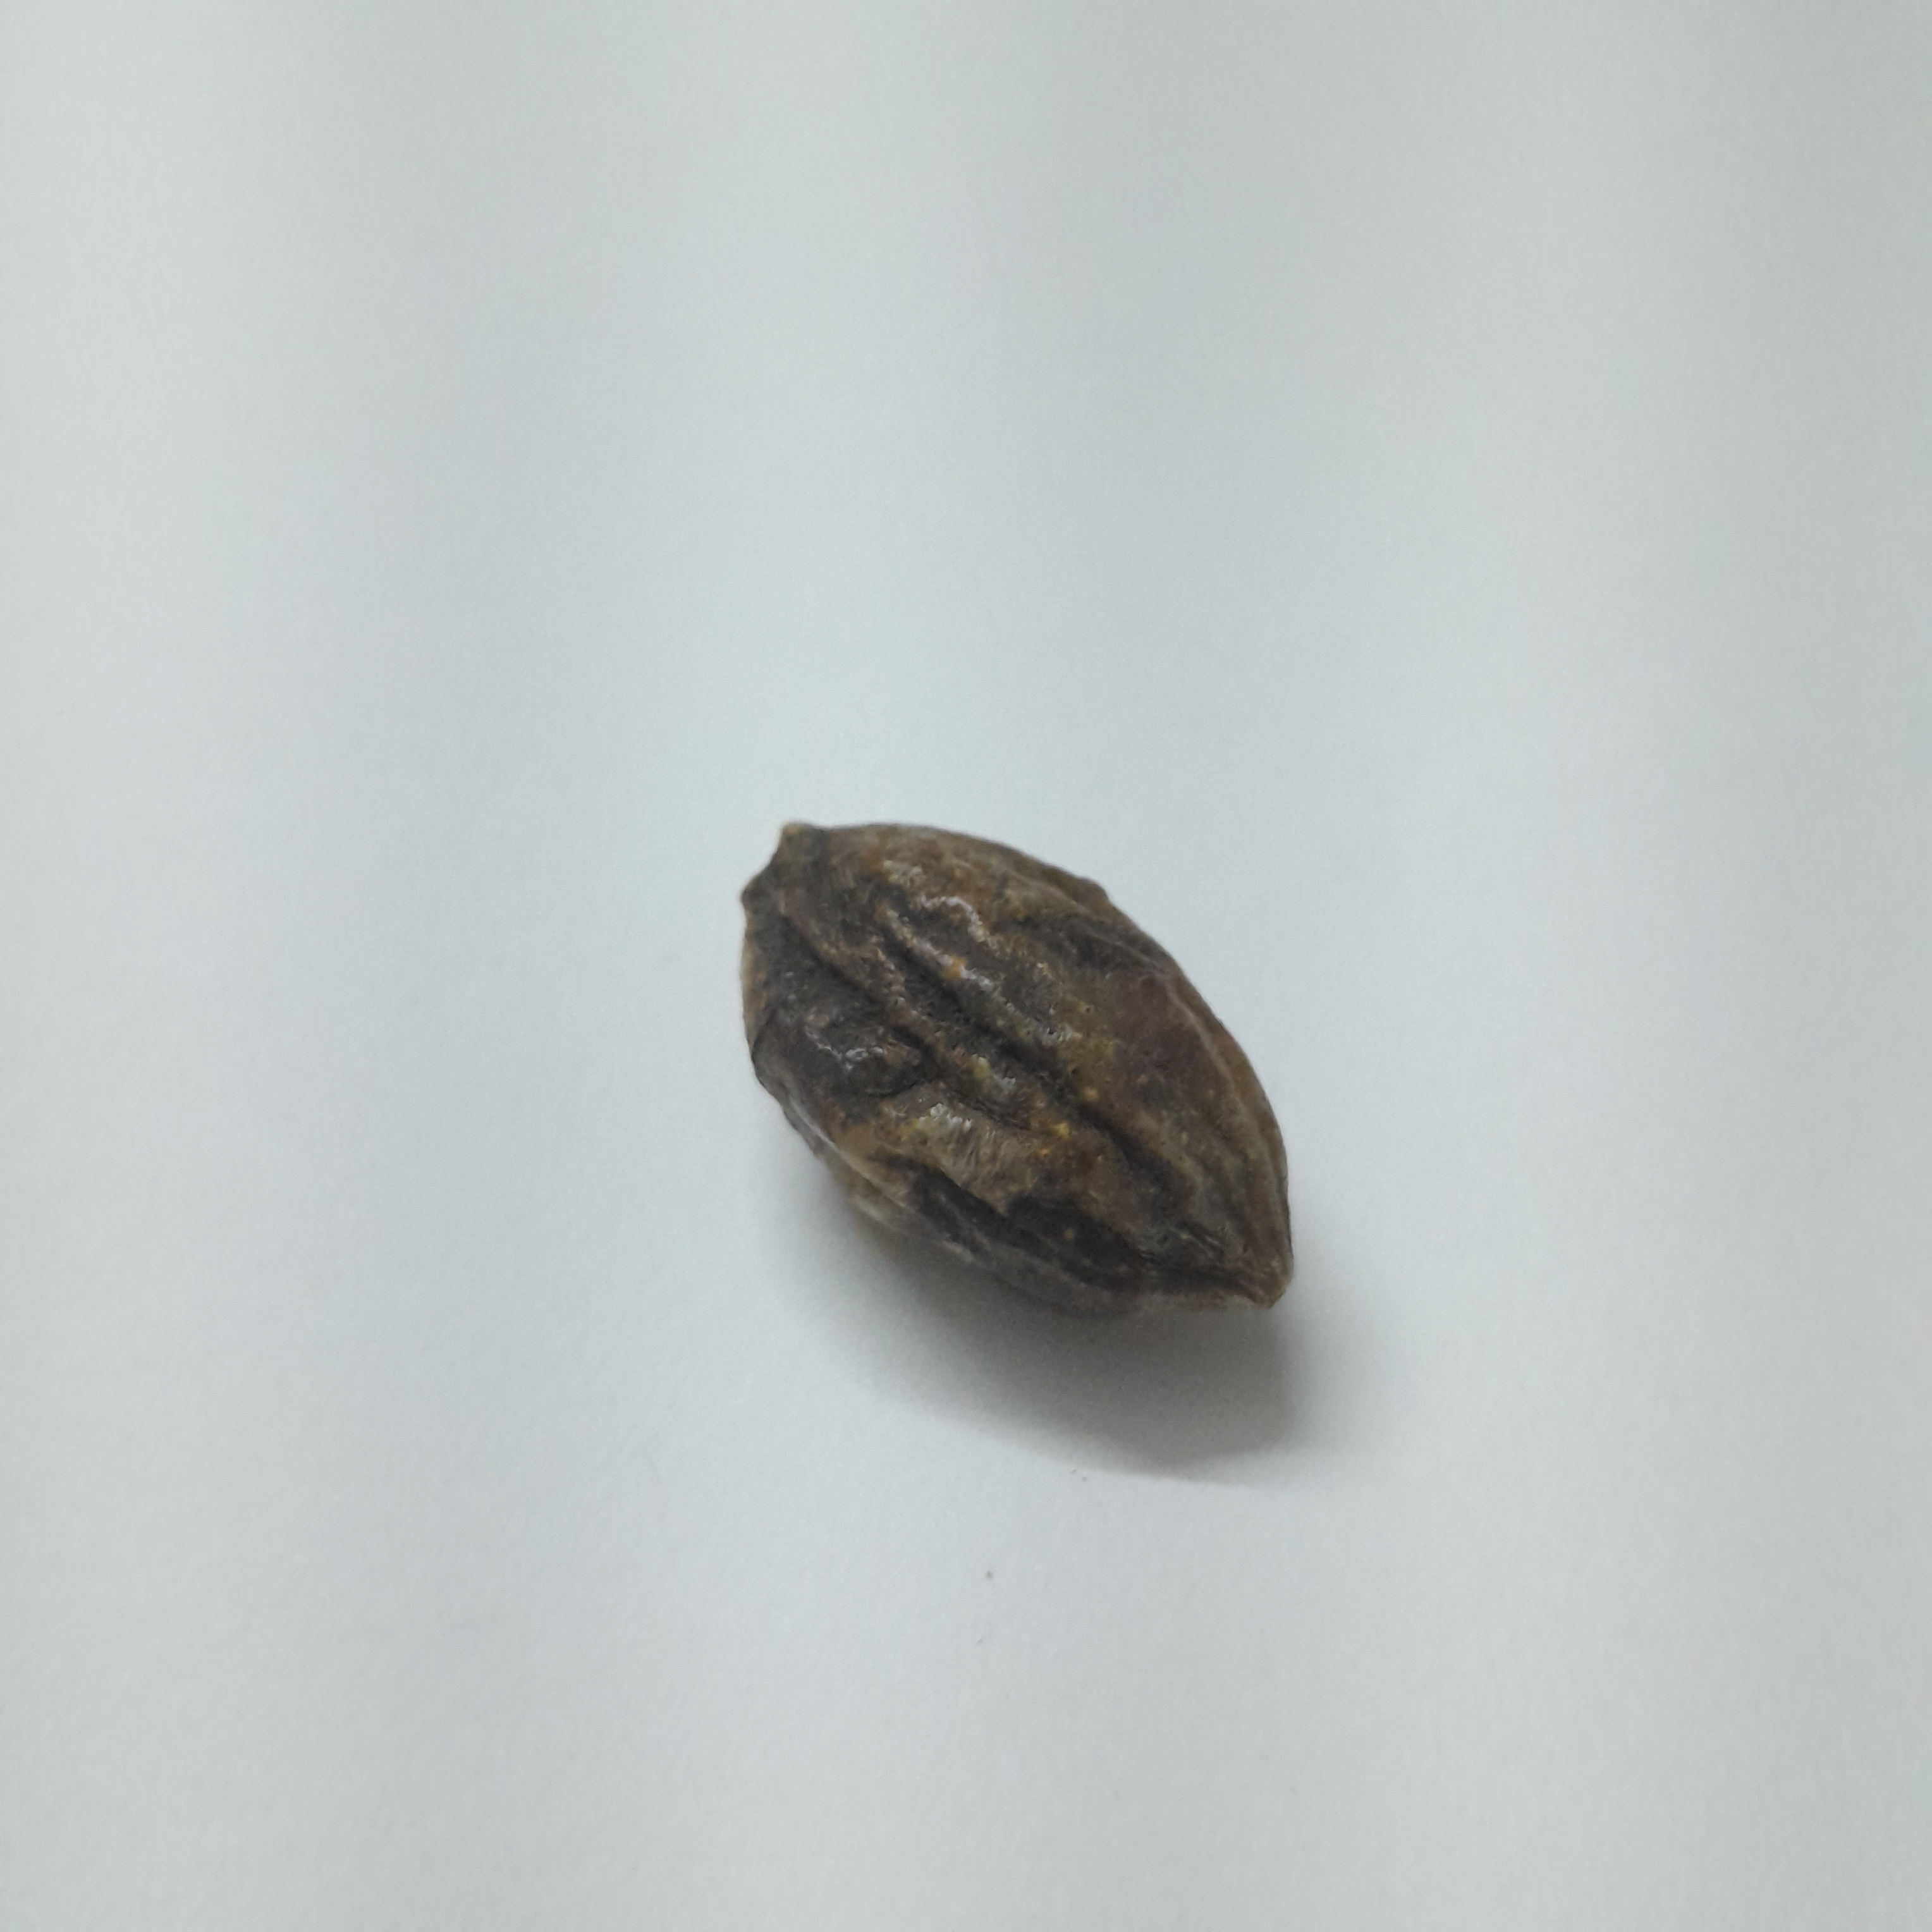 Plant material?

hirdaa
